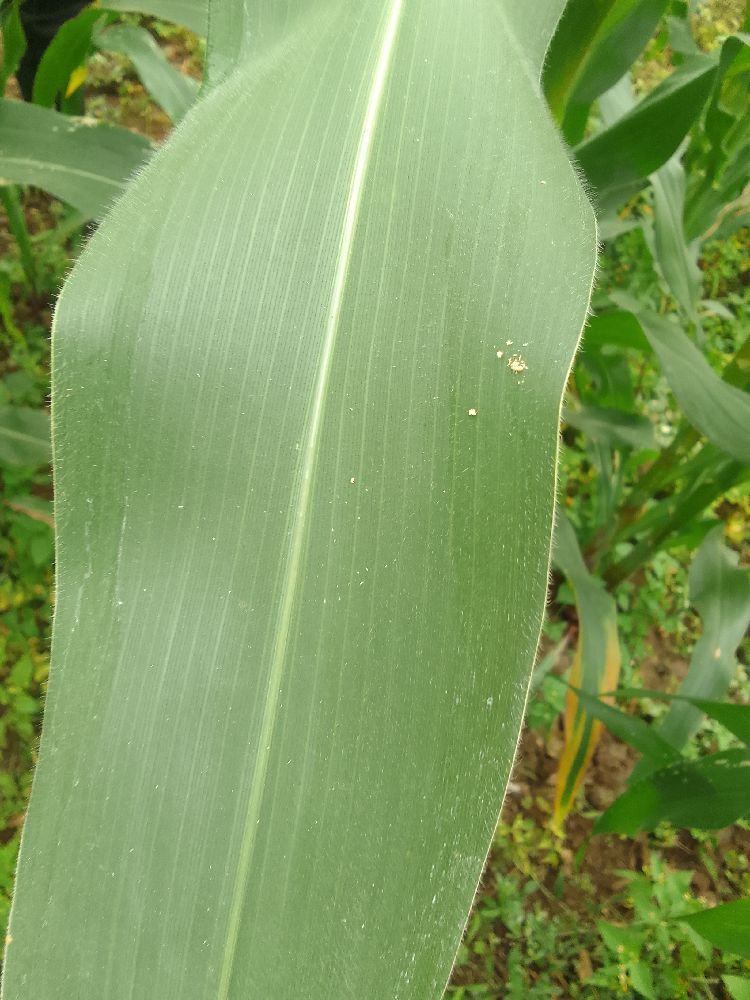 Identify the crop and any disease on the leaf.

maize, healthy
